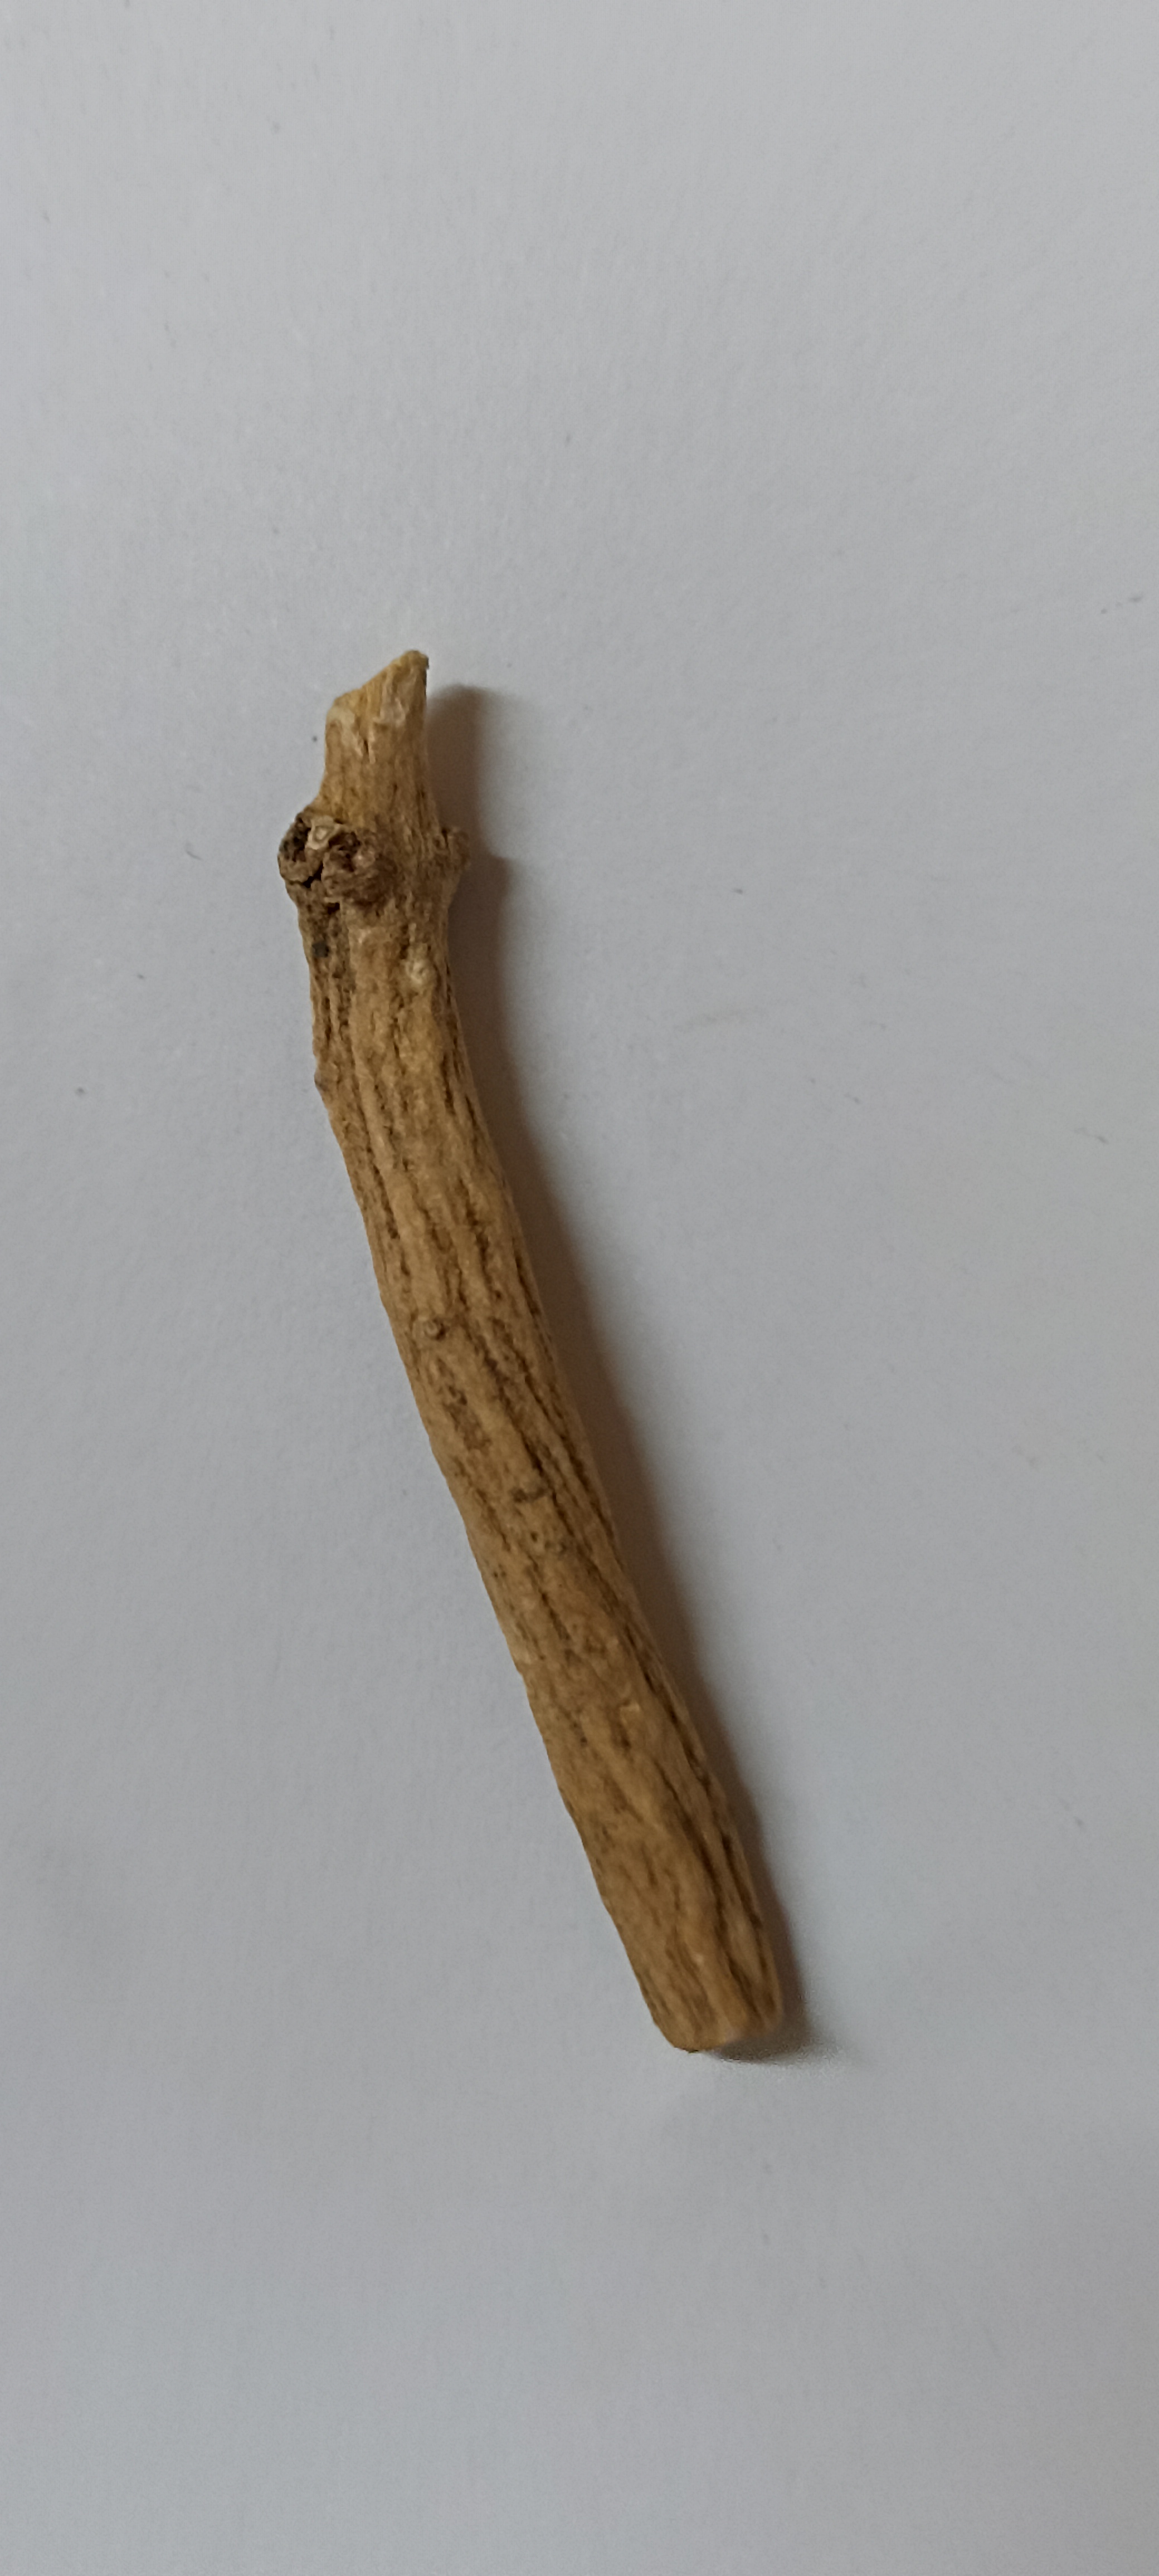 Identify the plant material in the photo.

ashwagandha
